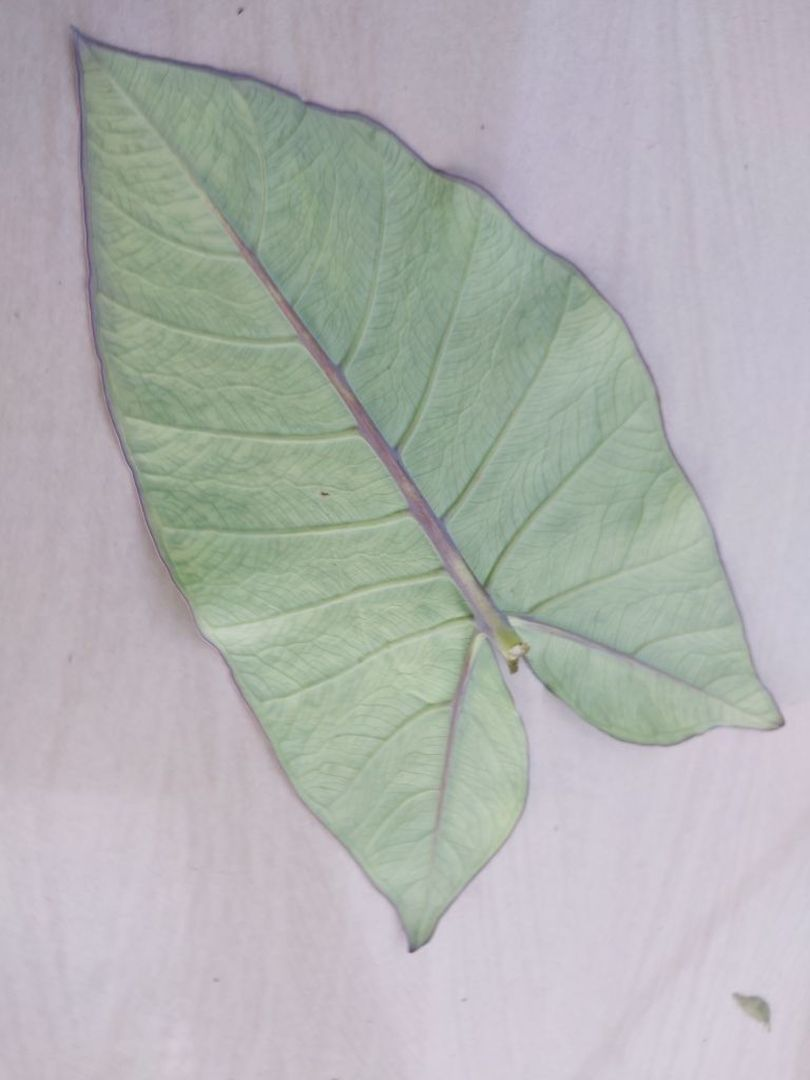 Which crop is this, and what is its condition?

taro, mosaic
